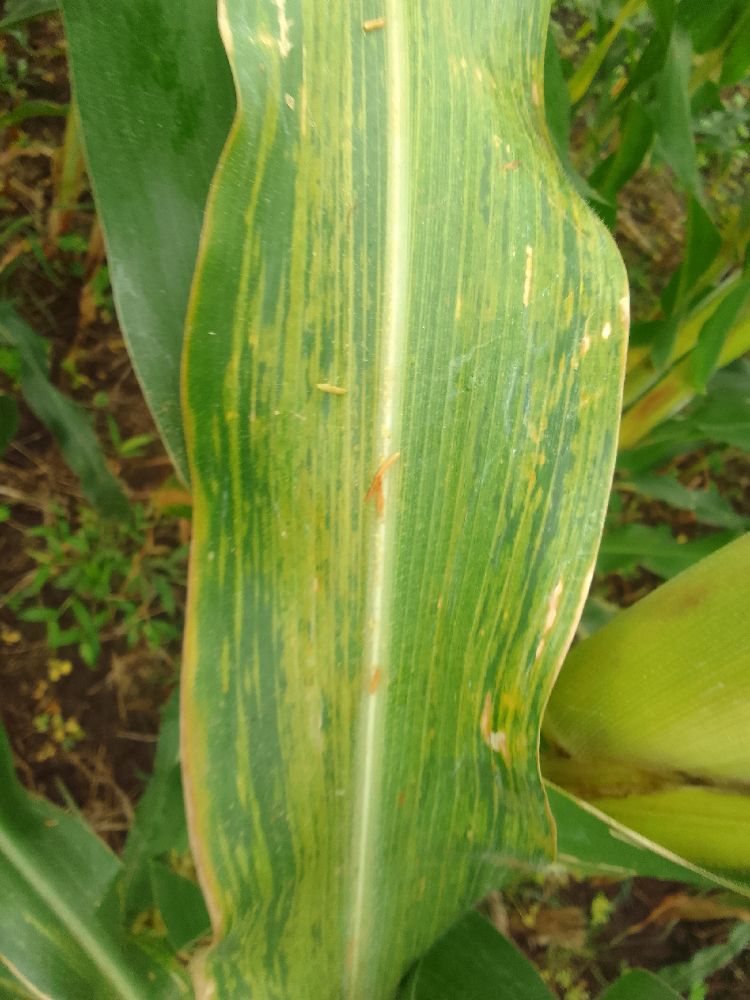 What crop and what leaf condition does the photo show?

maize, maize lethal necrosis
